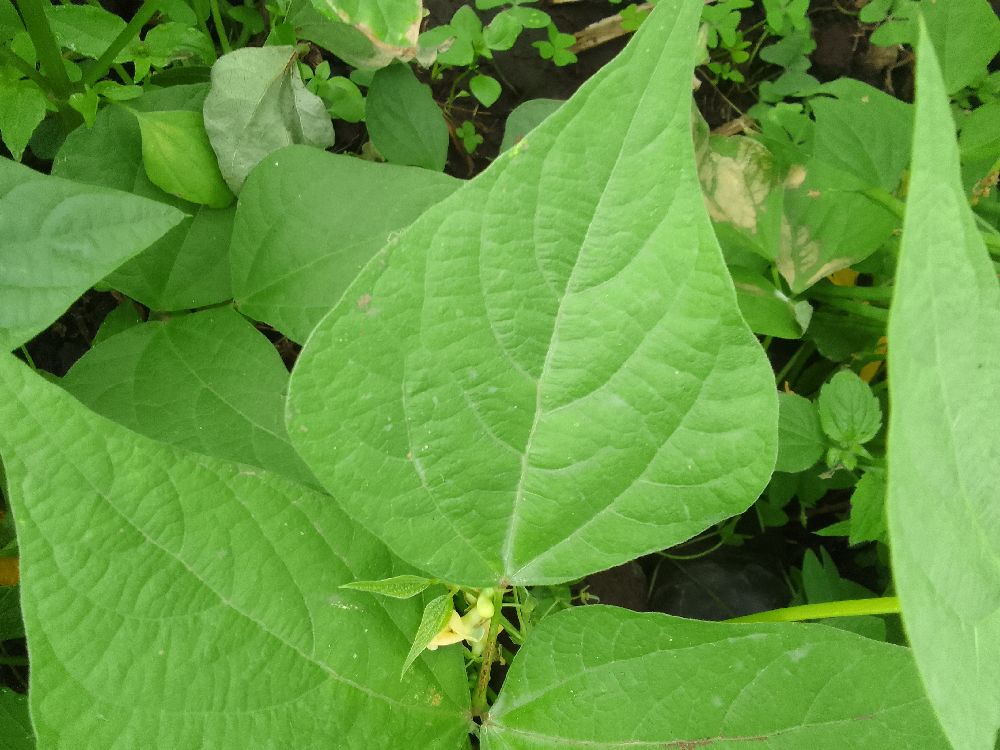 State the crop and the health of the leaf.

common bean, healthy
